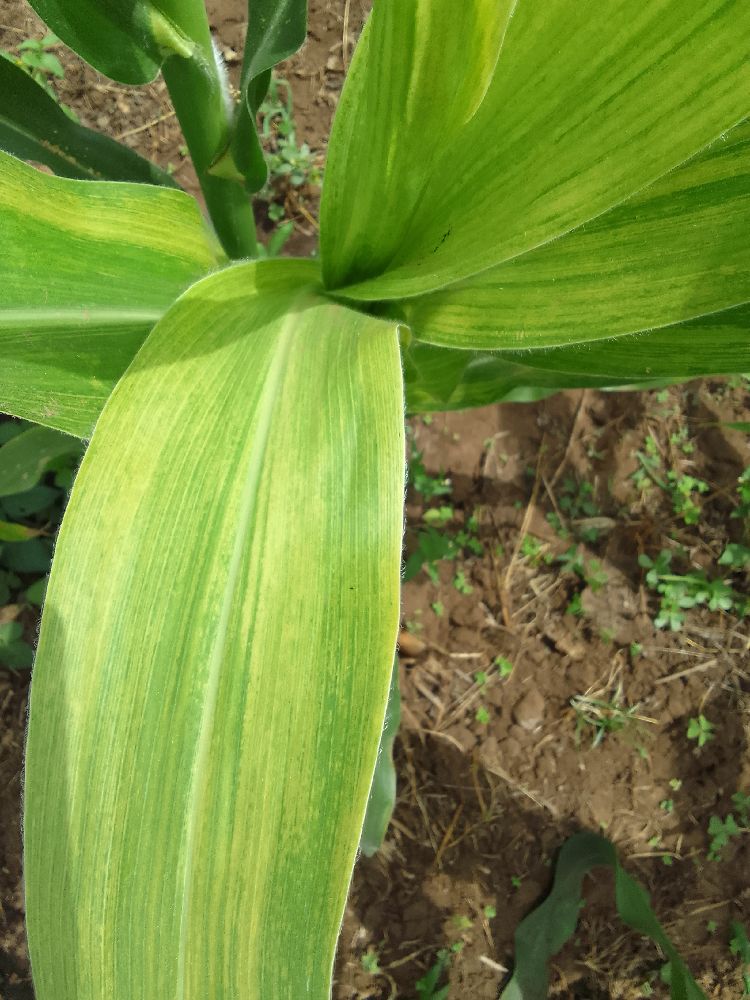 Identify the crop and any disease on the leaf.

maize, maize lethal necrosis
